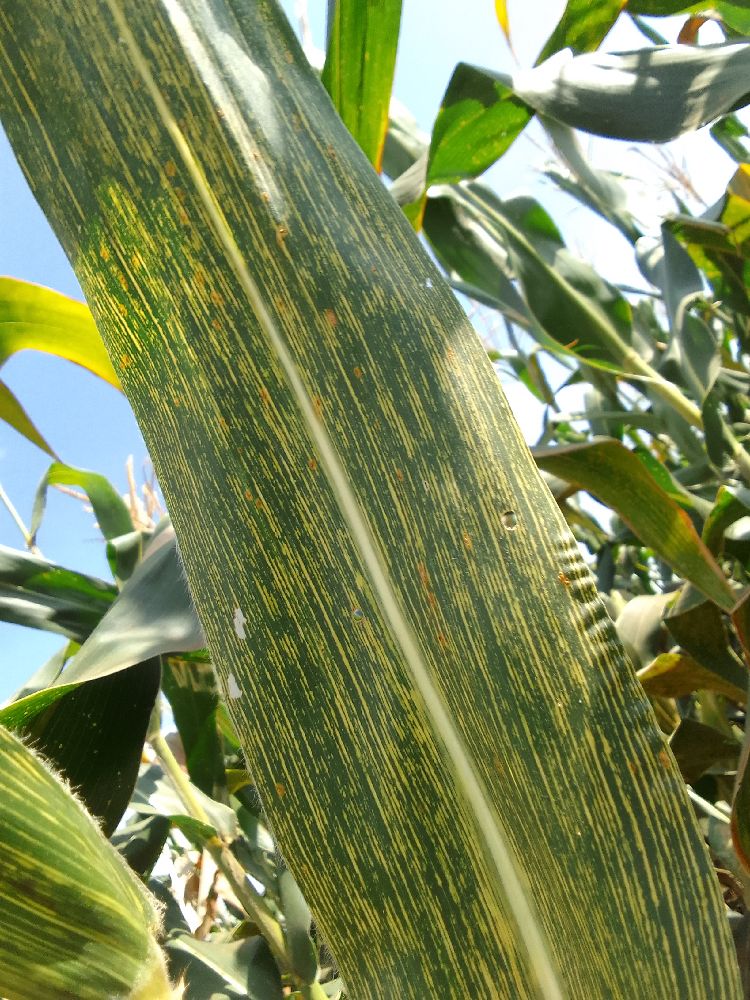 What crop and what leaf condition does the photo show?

maize, maize streak virus
